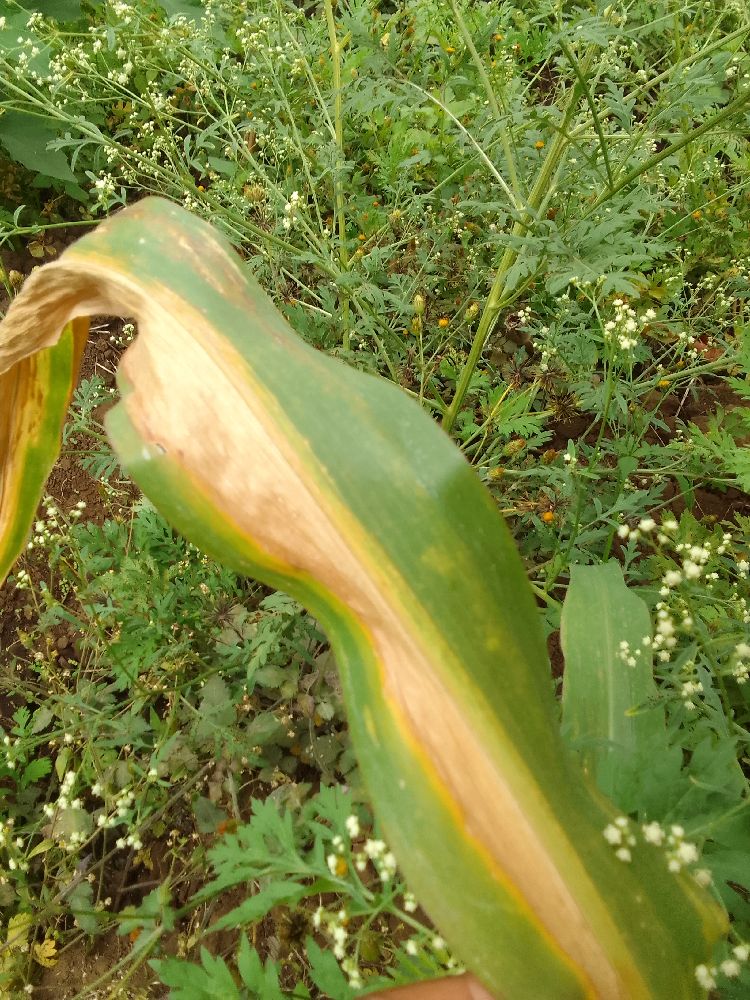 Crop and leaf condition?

maize, maize lethal necrosis
